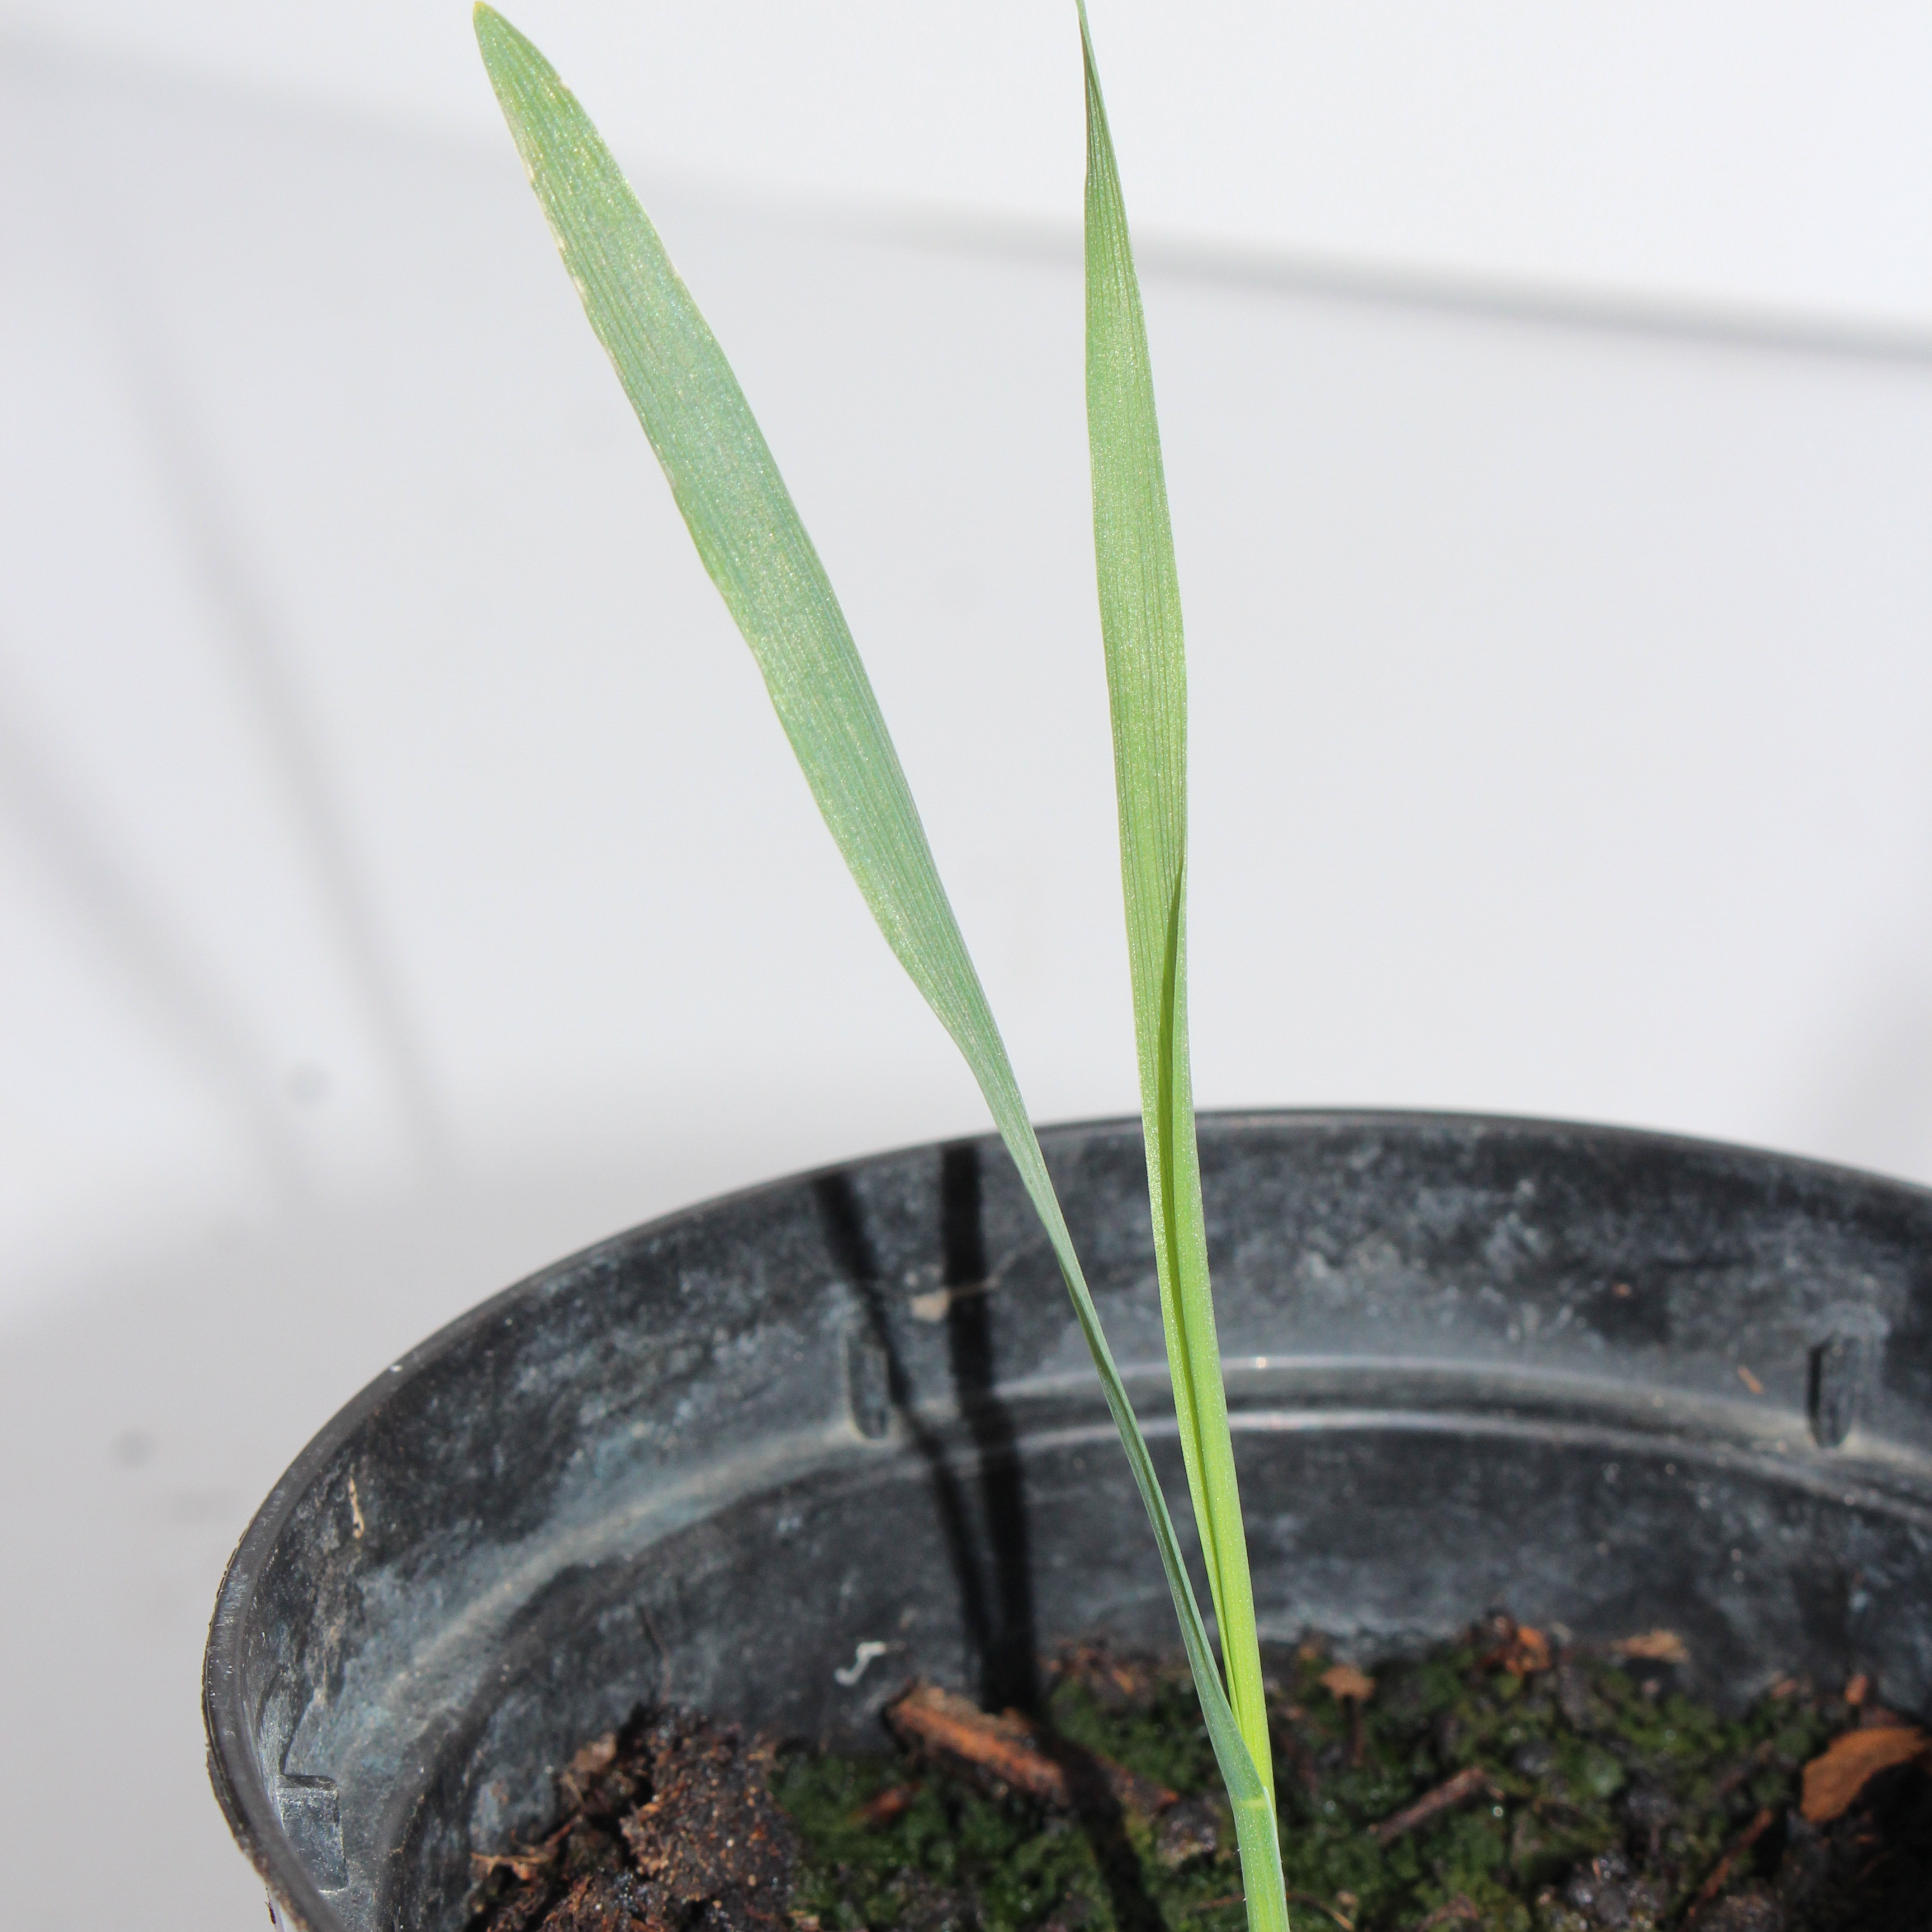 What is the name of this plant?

Avena sterilis
